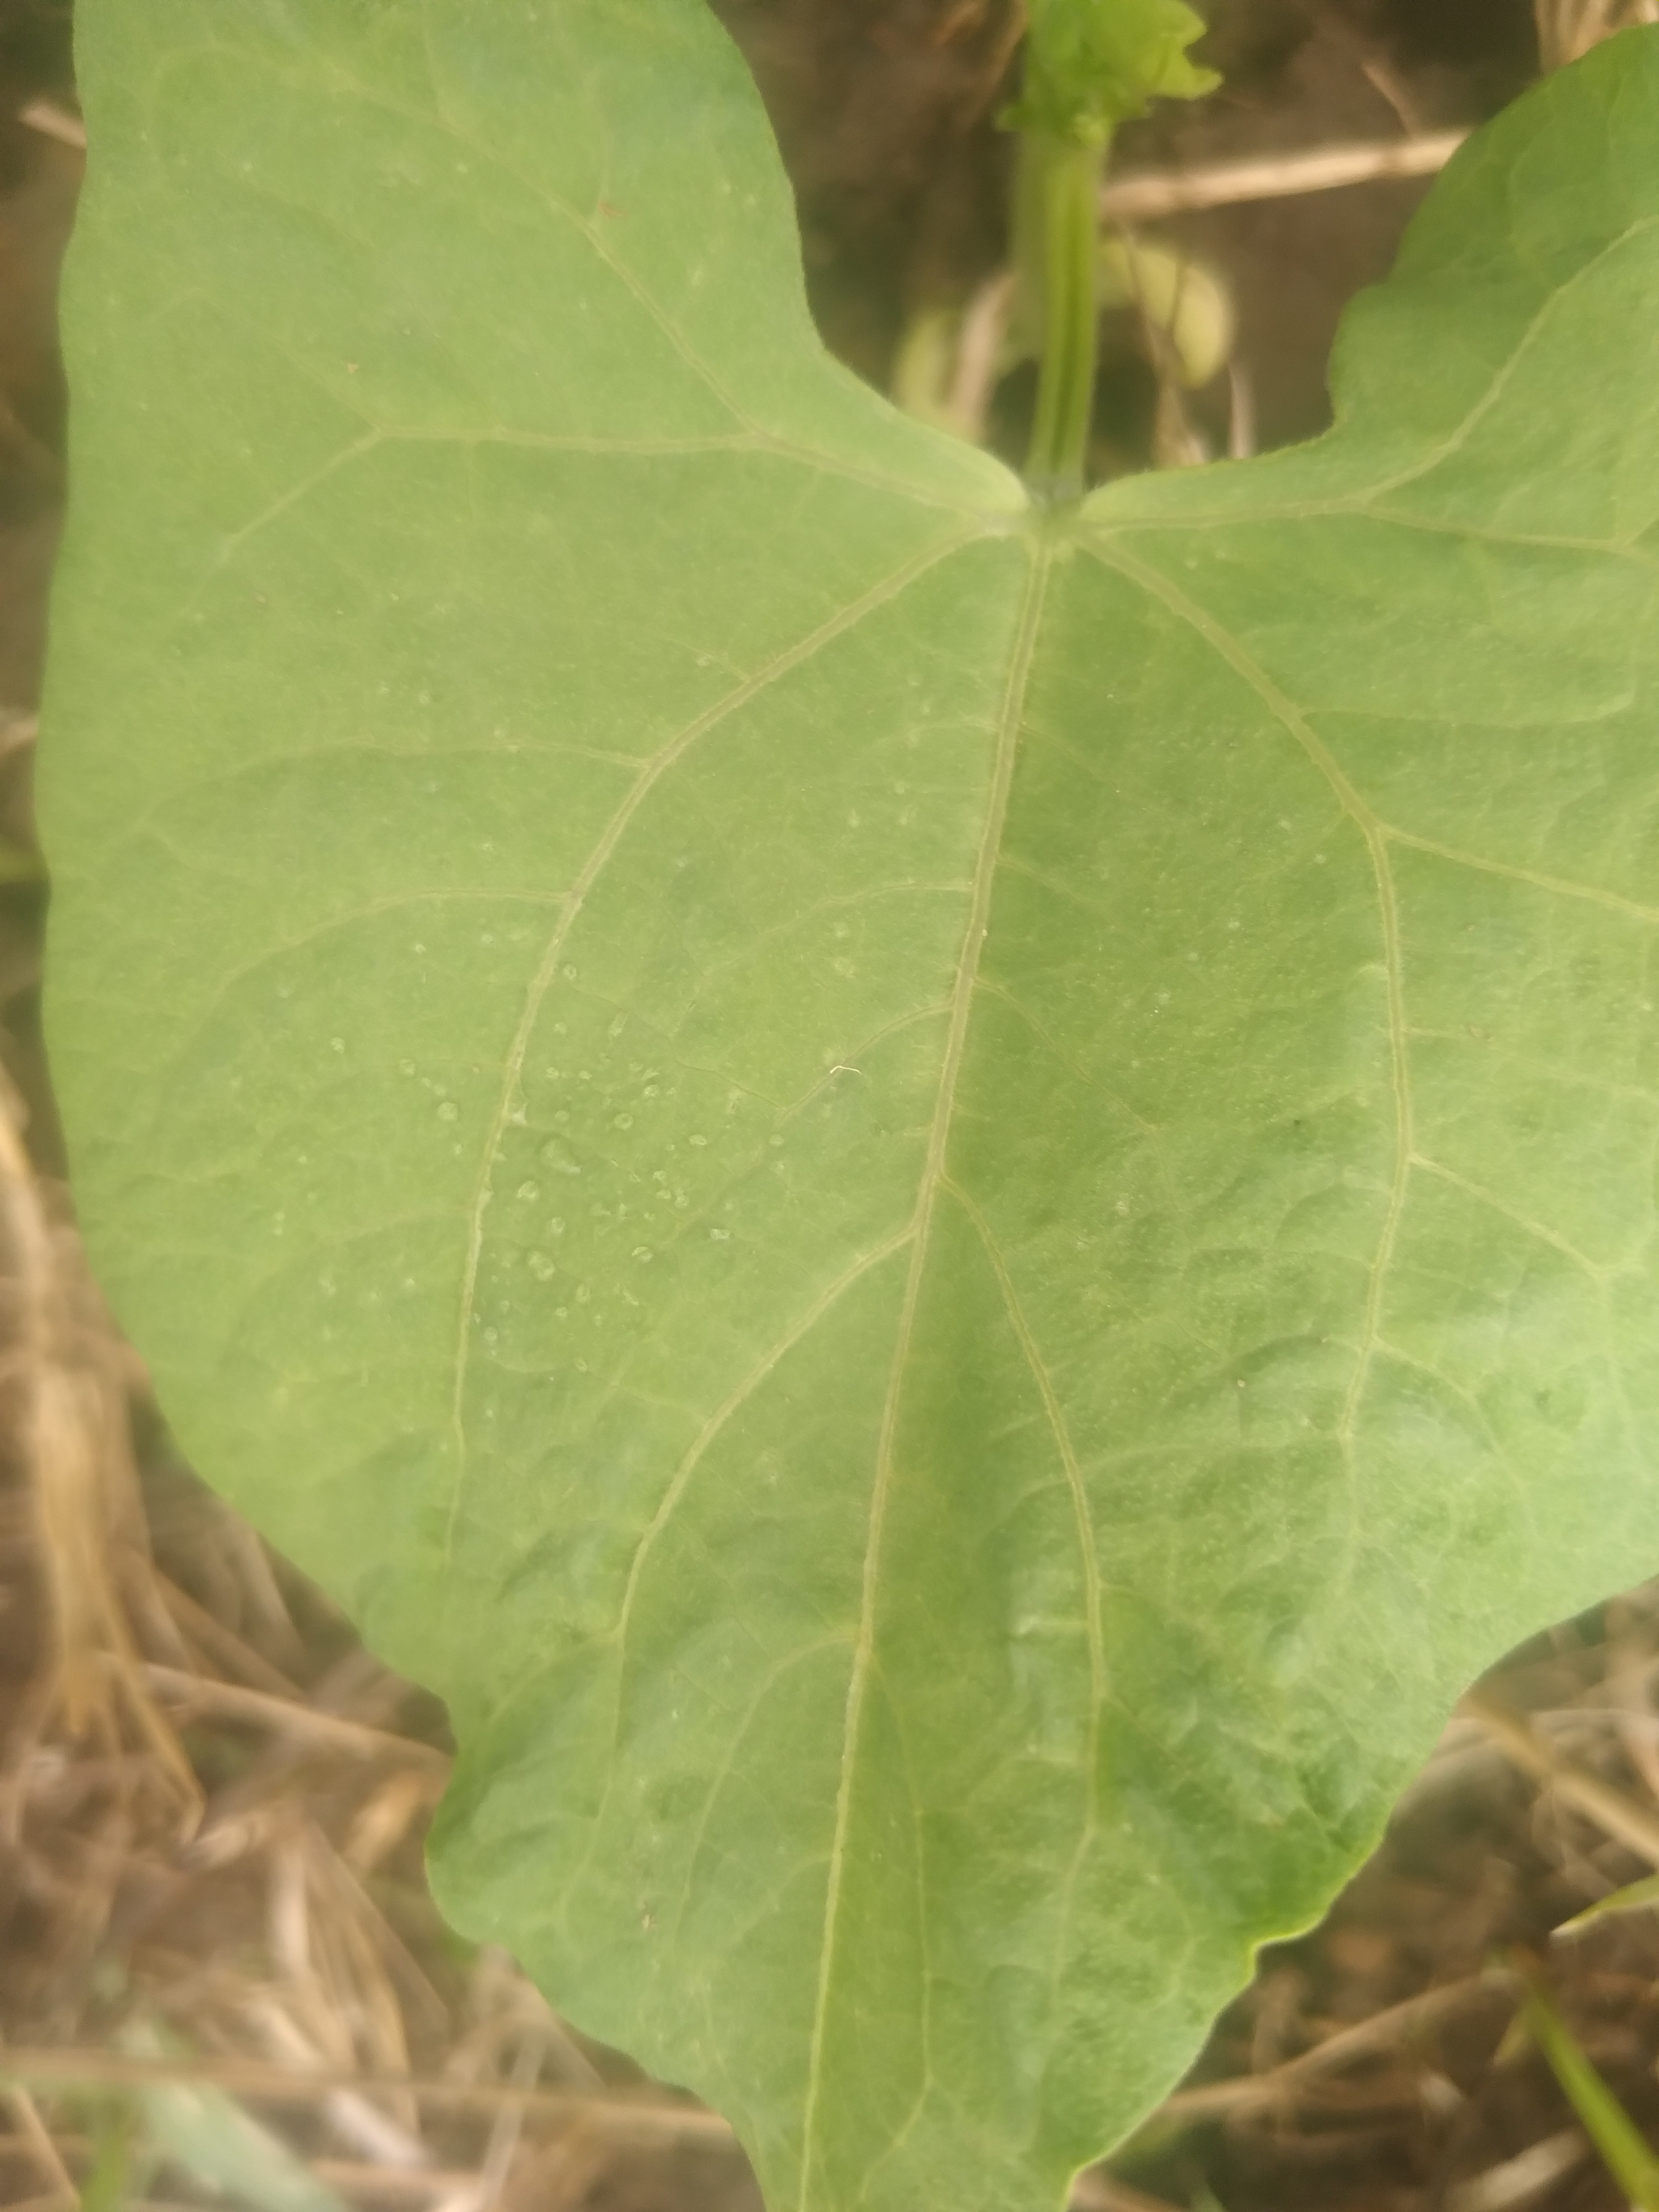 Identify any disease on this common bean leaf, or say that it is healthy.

healthy
